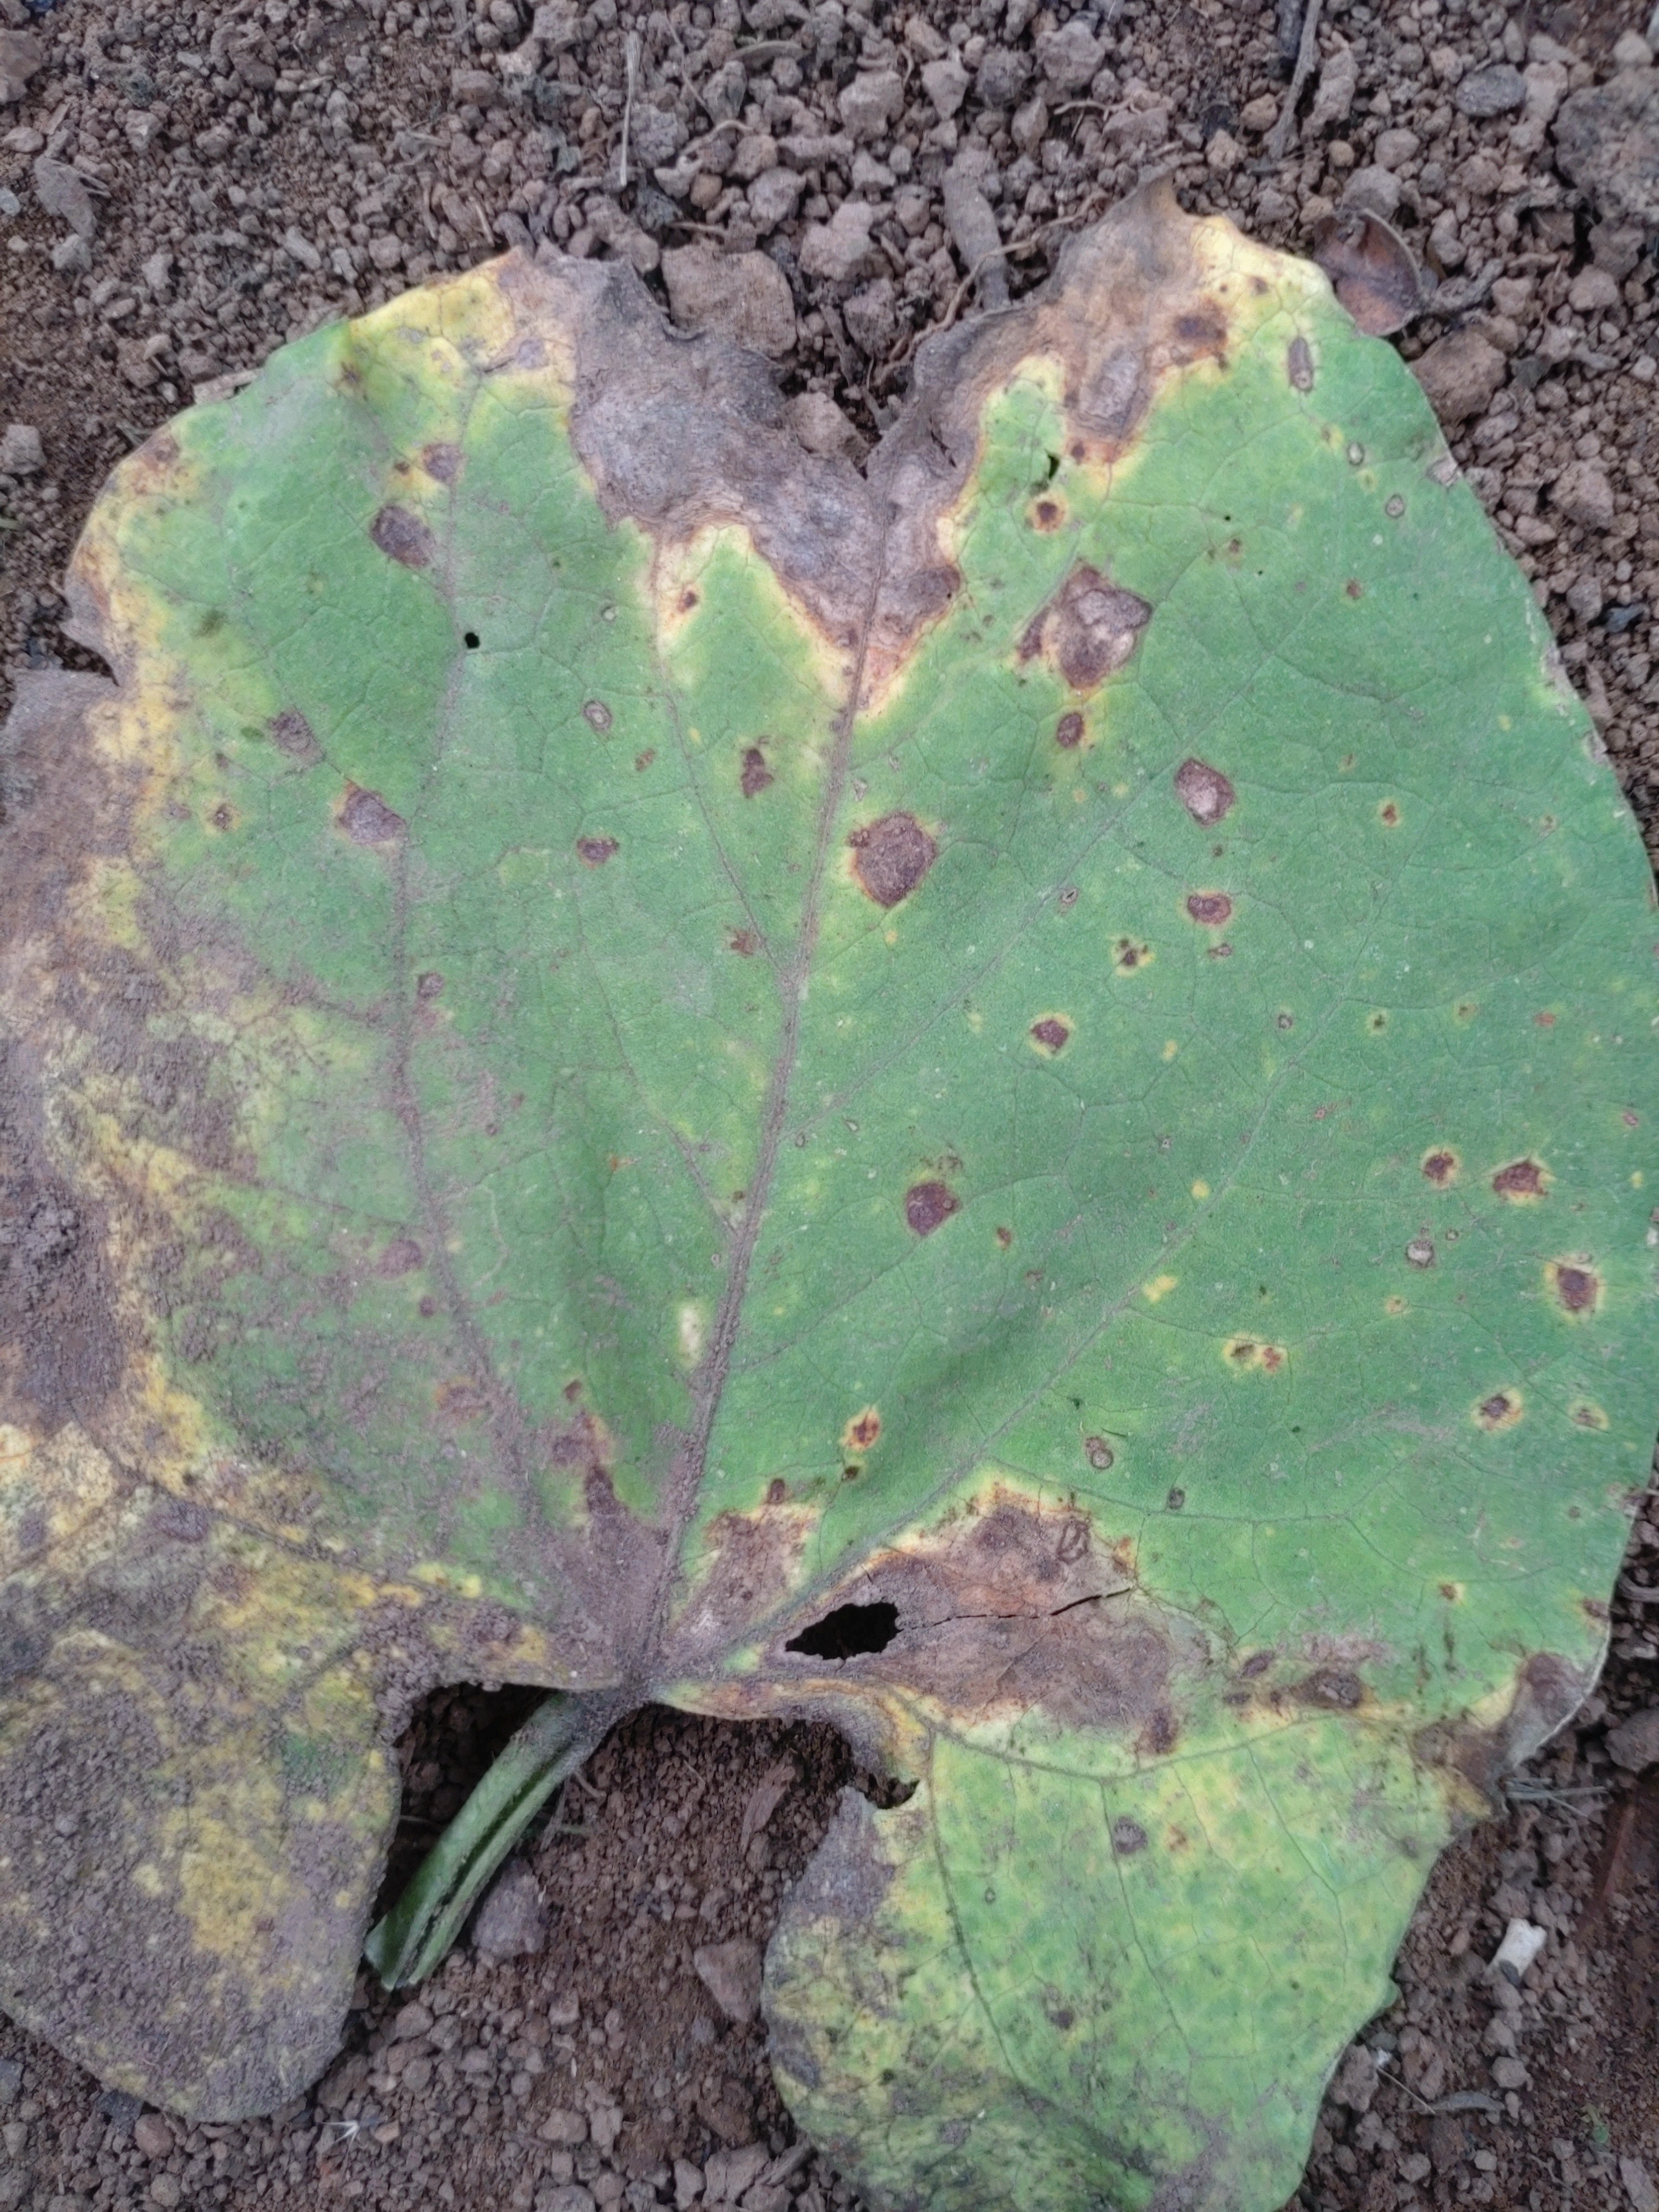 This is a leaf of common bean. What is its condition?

anthracnose
